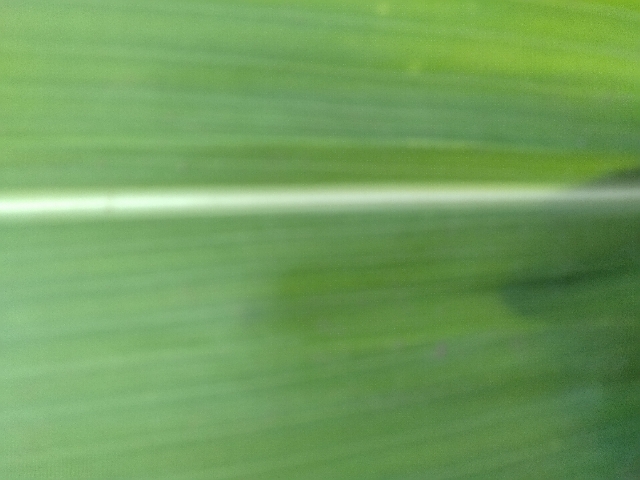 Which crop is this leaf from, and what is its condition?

maize, healthy
